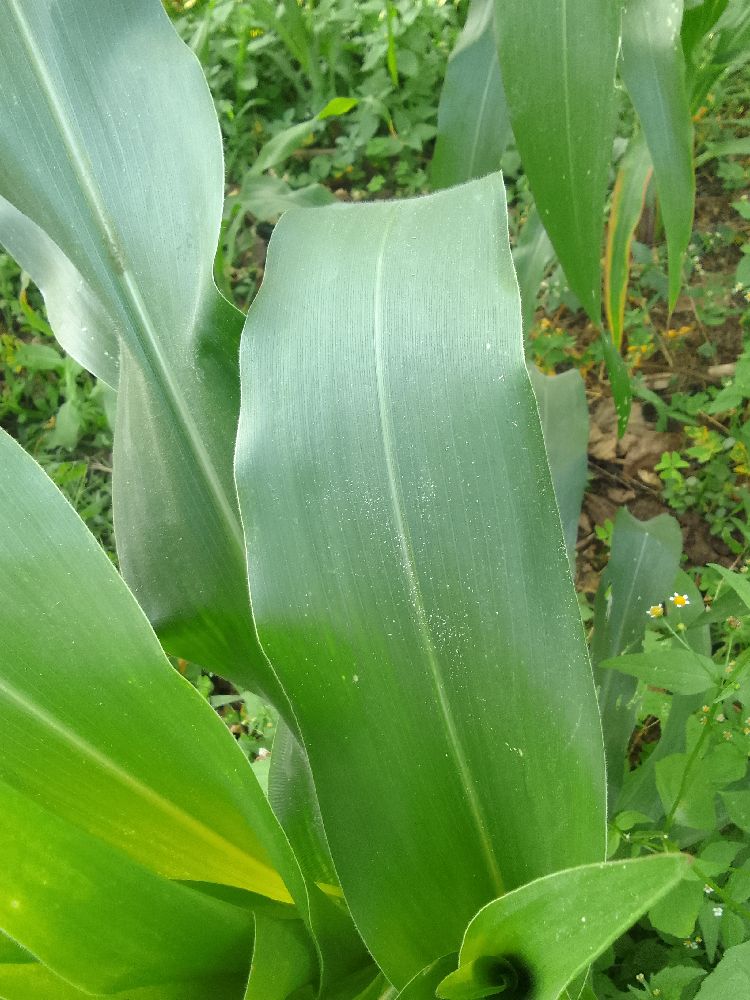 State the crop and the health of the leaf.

maize, healthy
